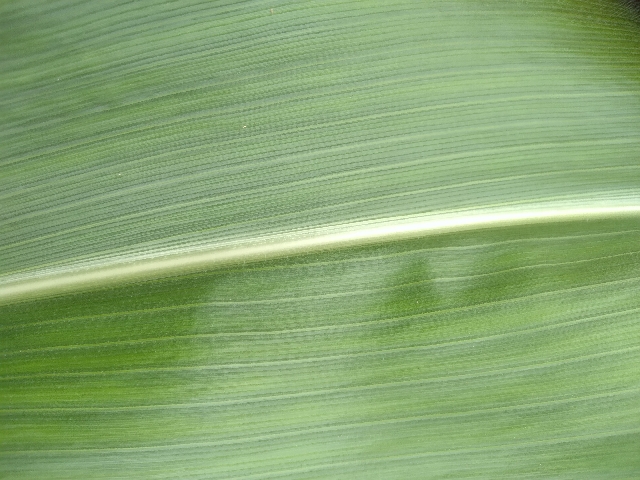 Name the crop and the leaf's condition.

maize, healthy
